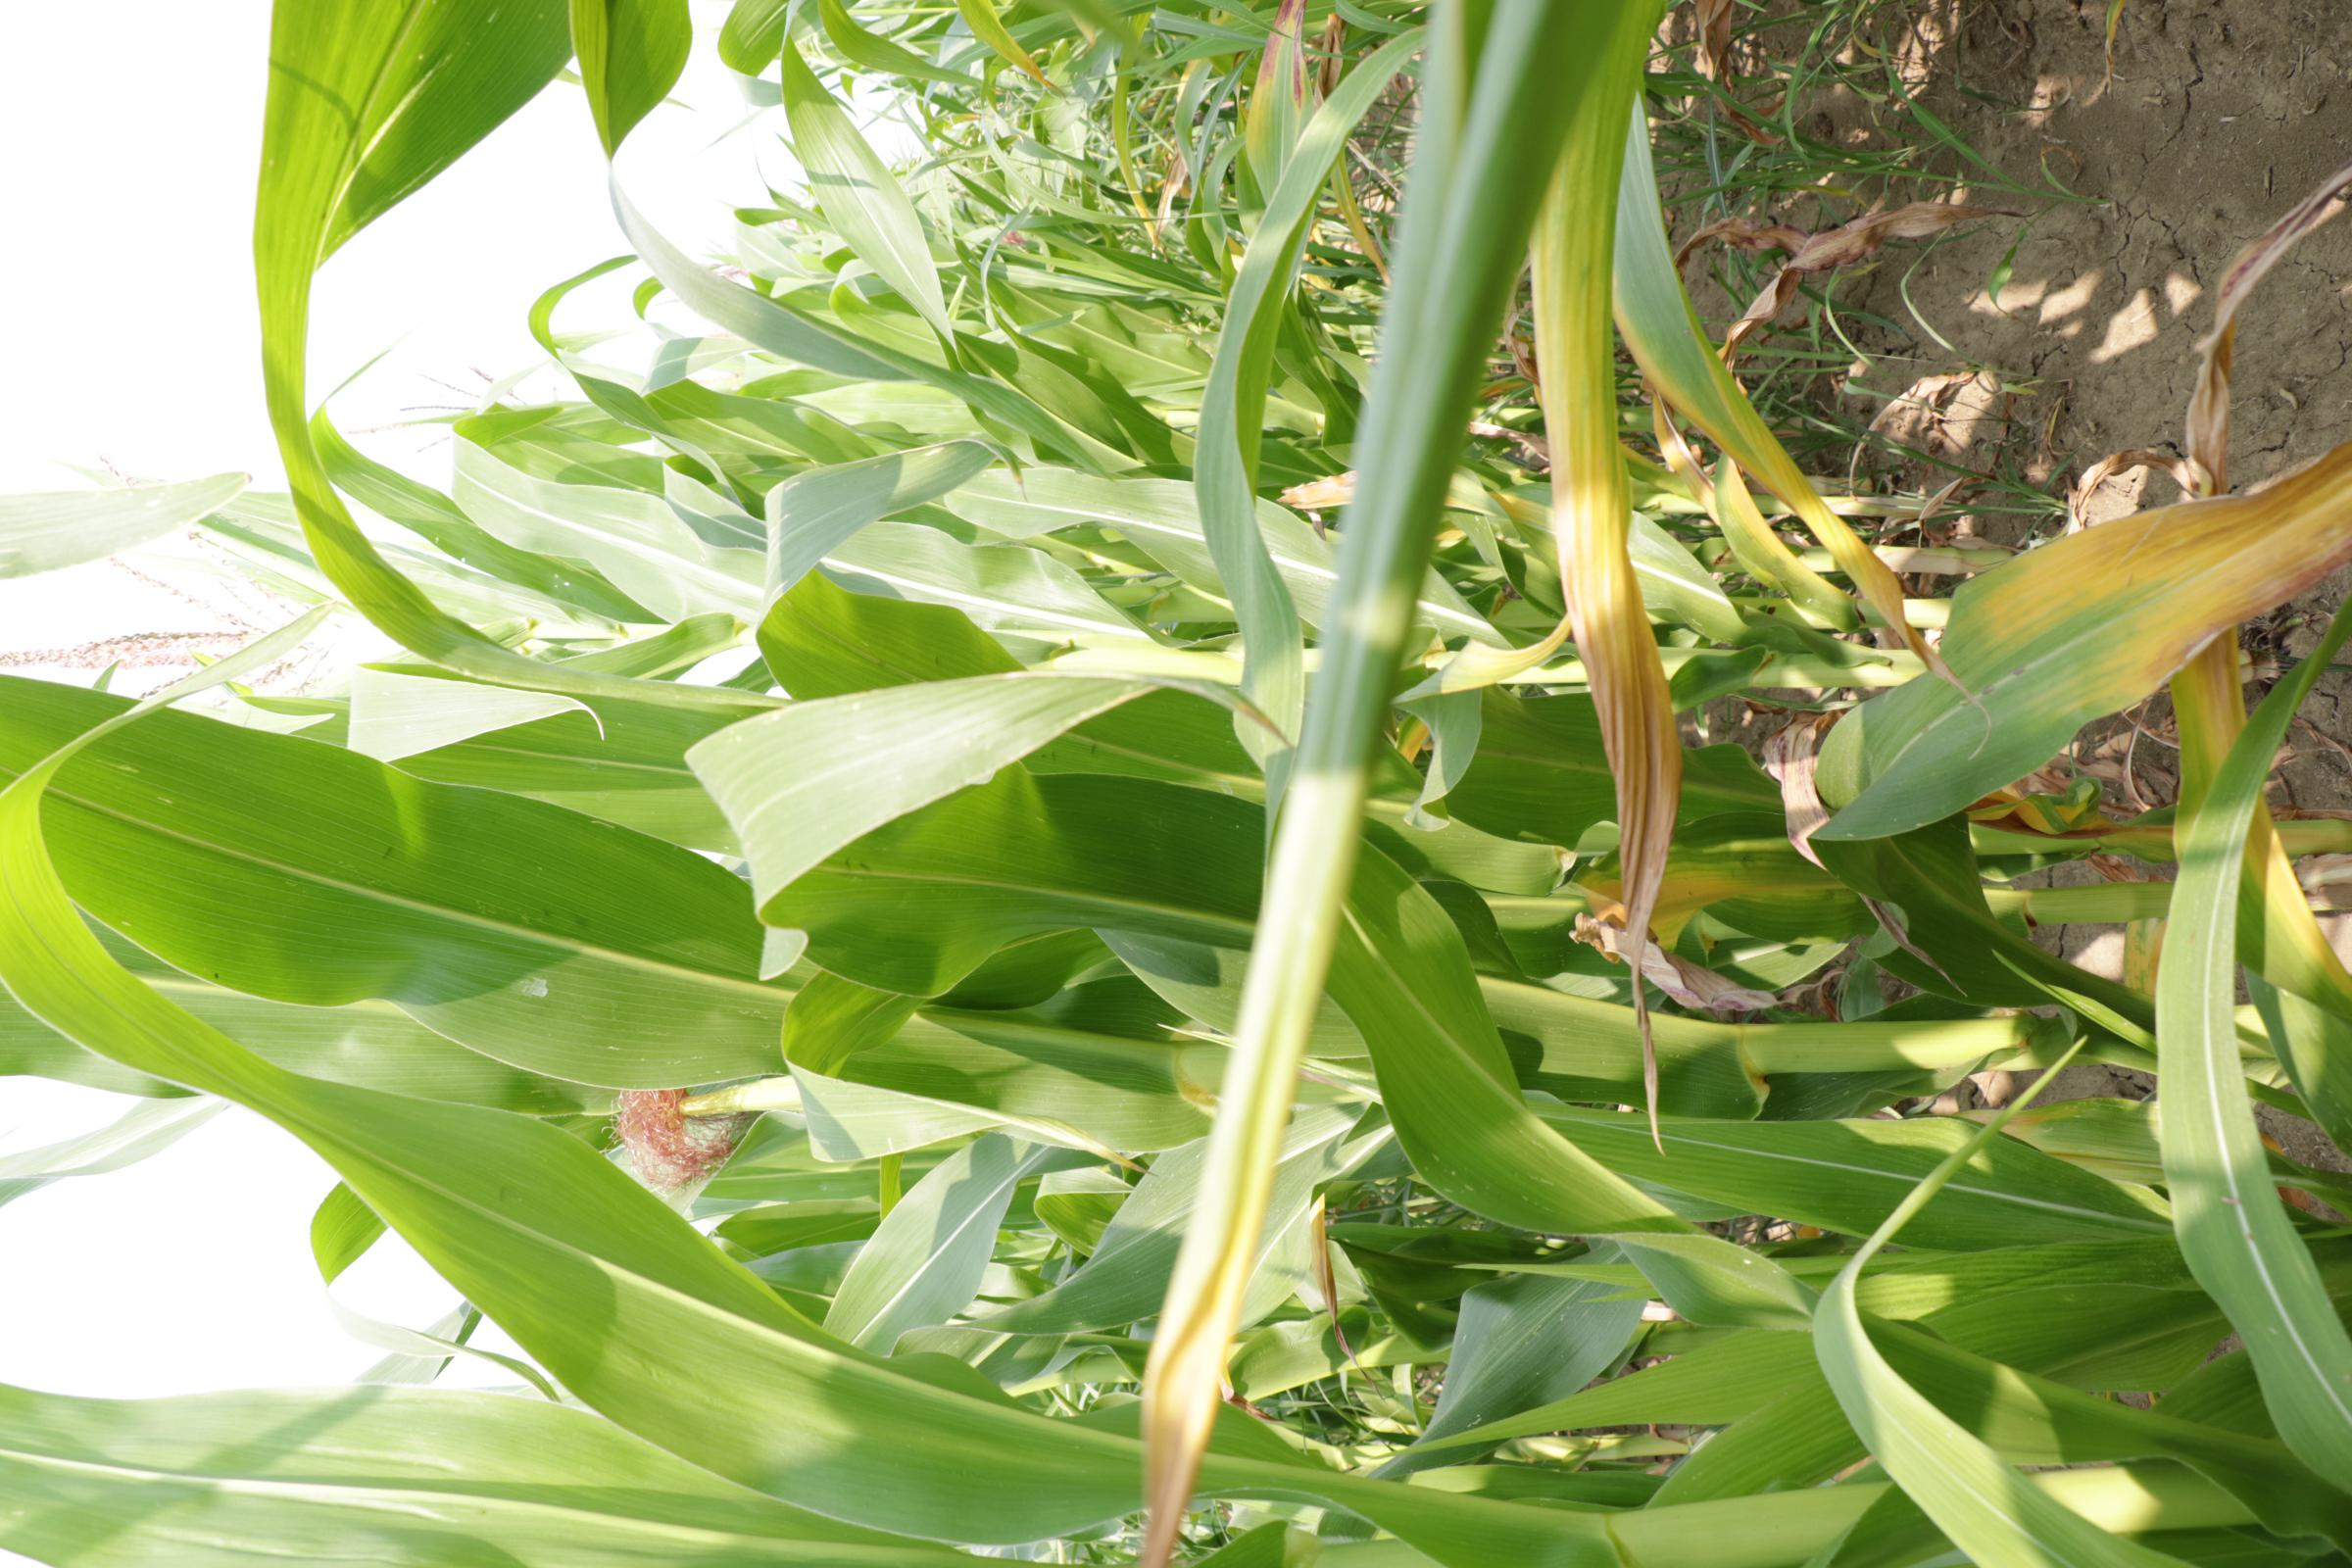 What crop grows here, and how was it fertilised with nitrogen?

maize, full nitrogen fertilisation
